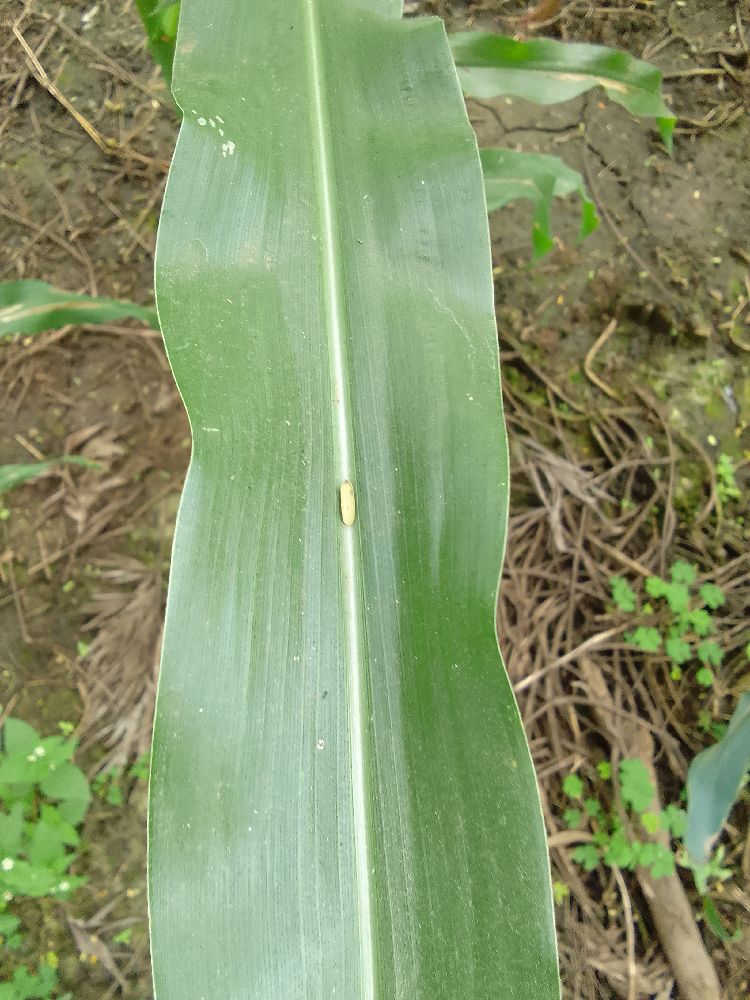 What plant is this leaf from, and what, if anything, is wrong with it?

maize, healthy
